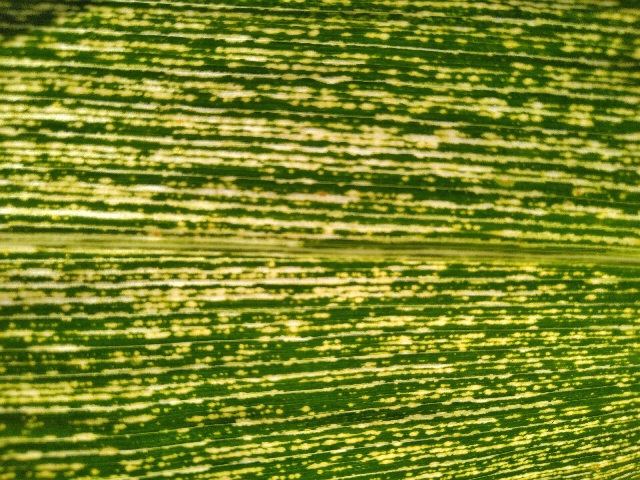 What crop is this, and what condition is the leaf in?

maize, maize streak virus
